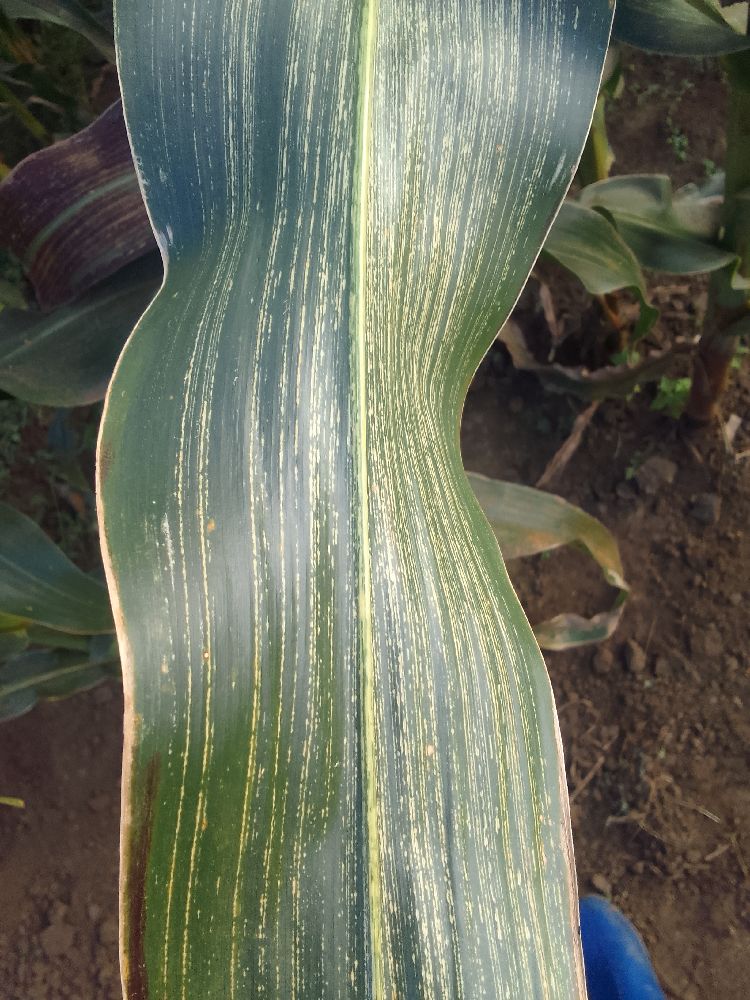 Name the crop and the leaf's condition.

maize, maize streak virus
